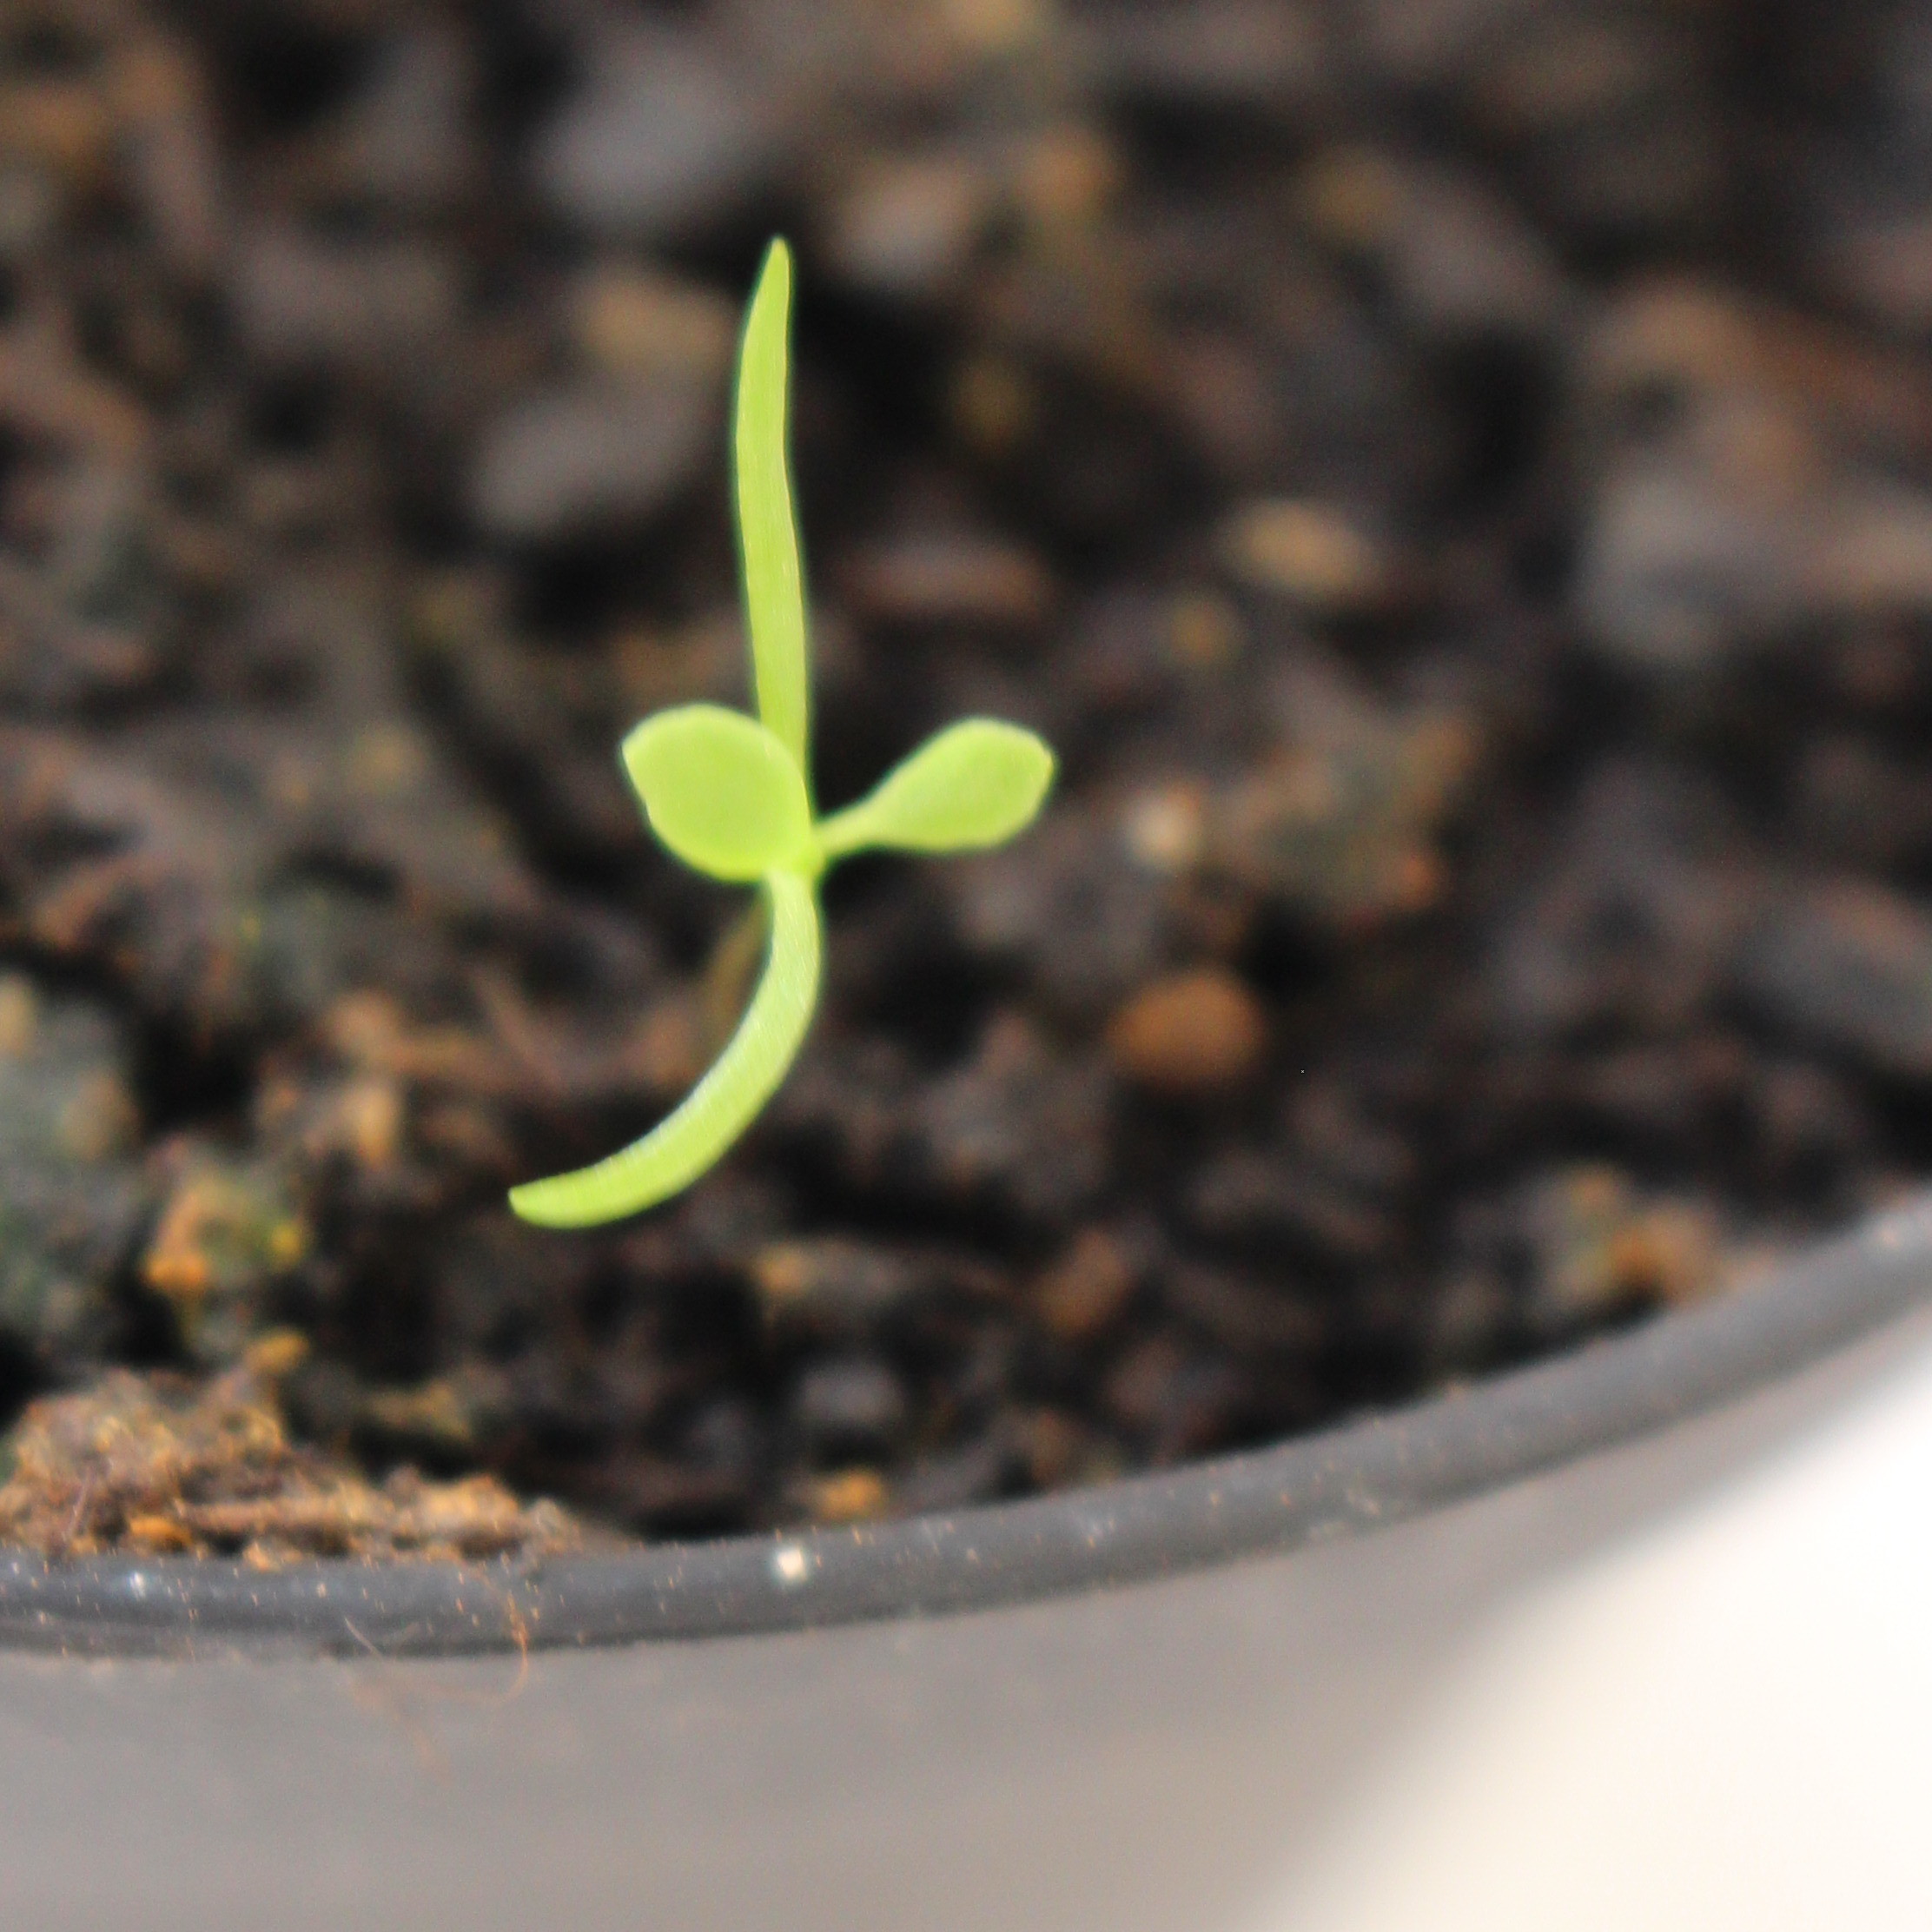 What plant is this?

Papaver rhoeas
